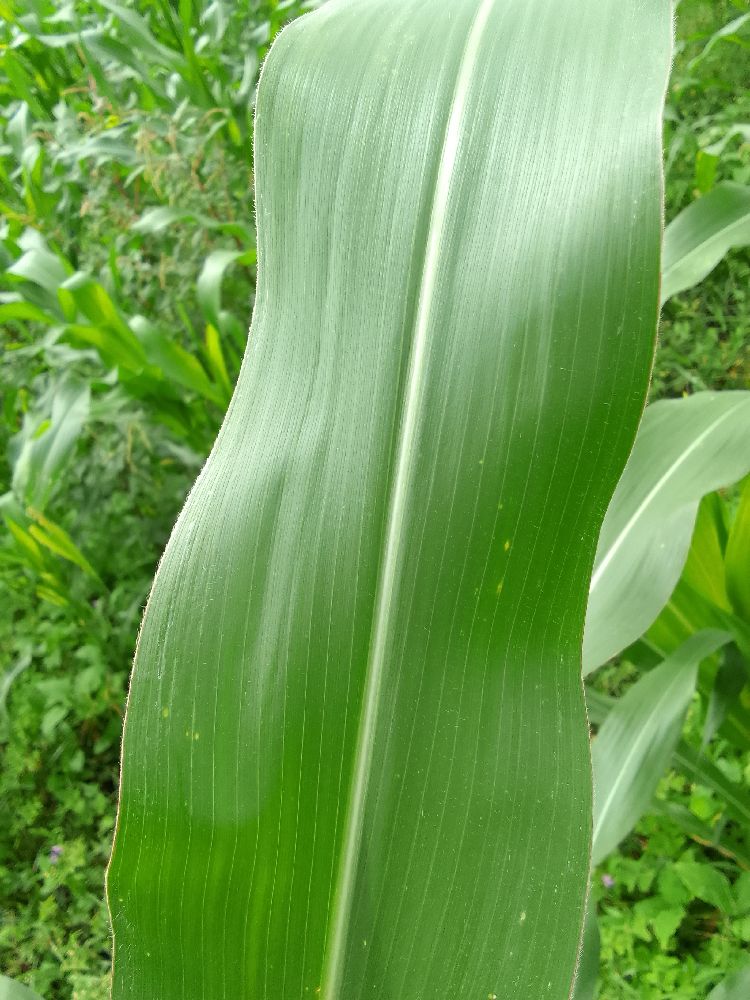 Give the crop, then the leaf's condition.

maize, healthy
